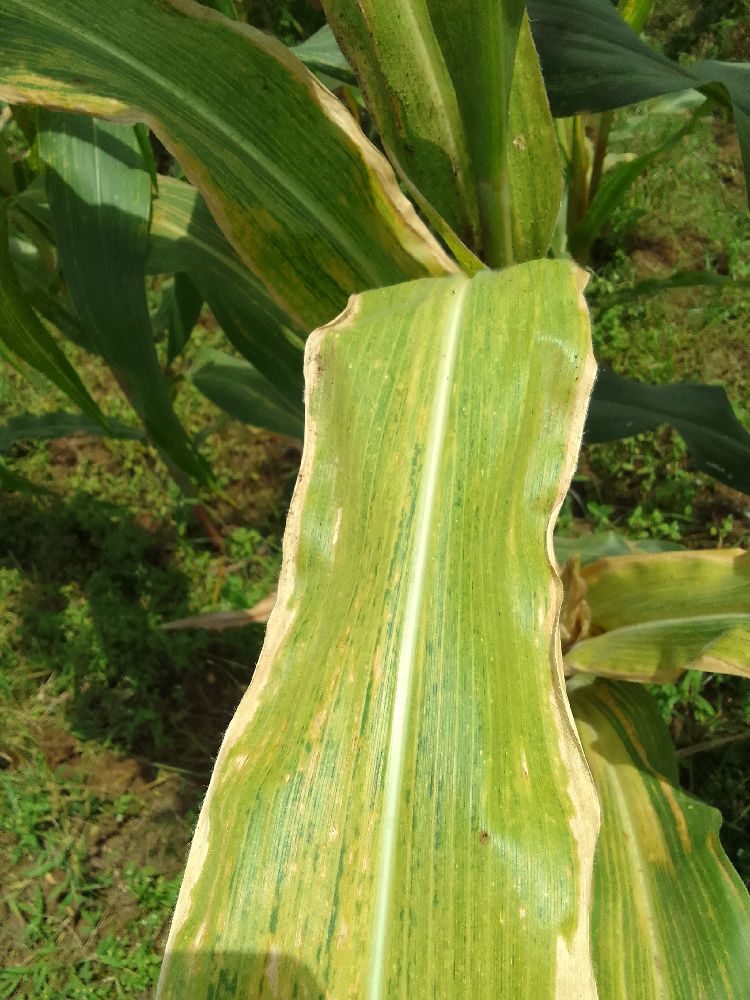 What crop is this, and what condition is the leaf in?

maize, maize lethal necrosis
